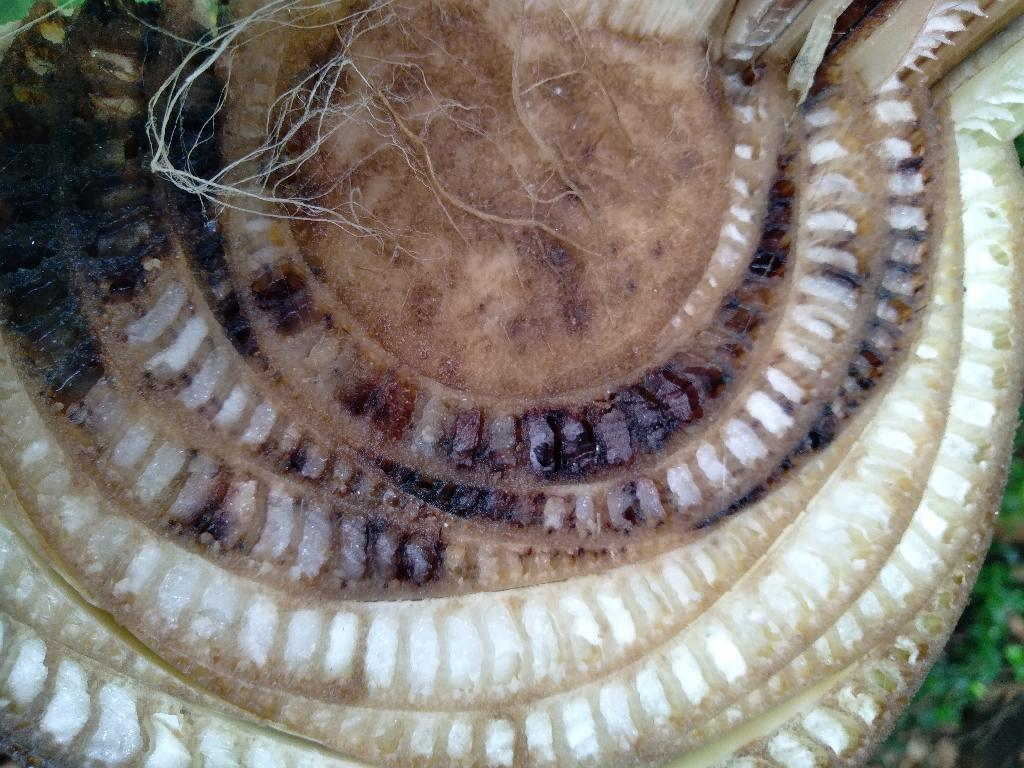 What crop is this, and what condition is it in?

banana, fusarium wilt race 1
